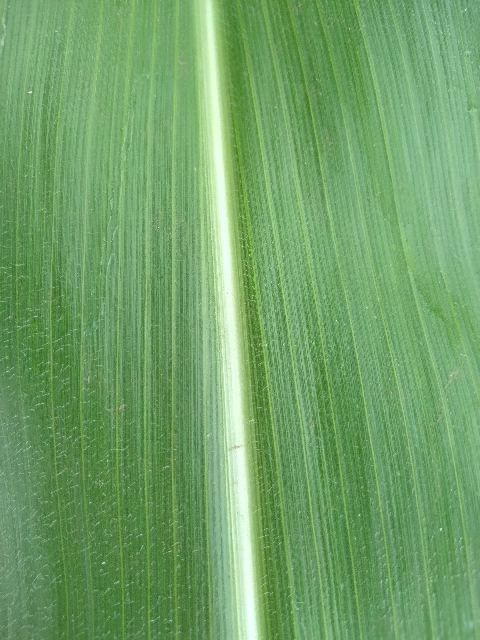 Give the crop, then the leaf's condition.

maize, healthy
